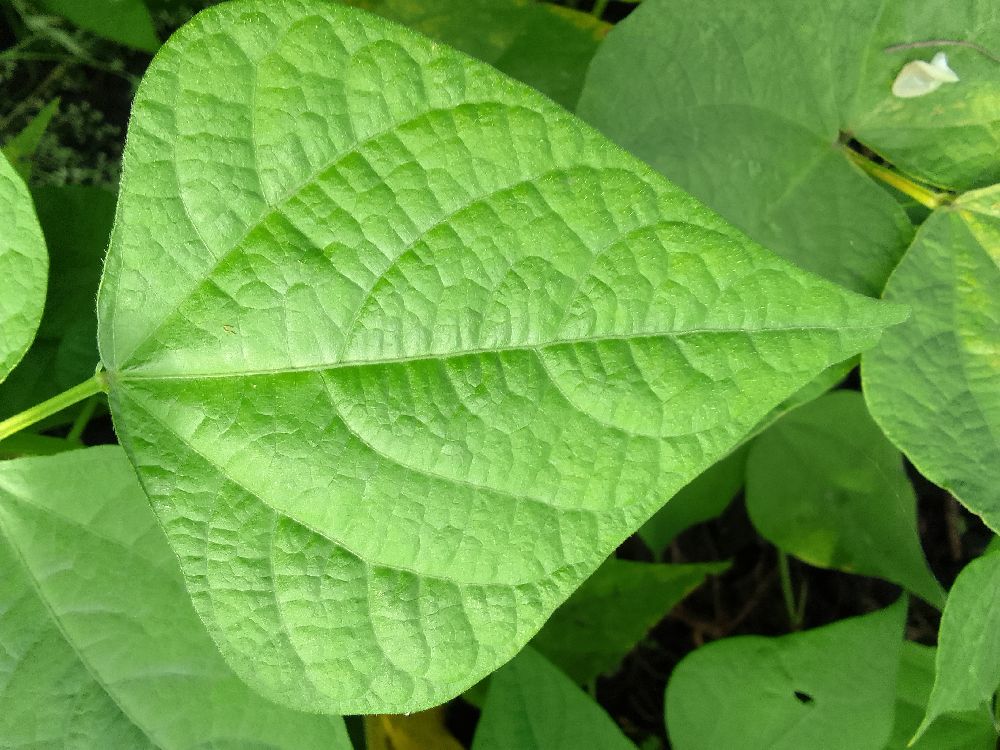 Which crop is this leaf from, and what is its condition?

common bean, healthy
